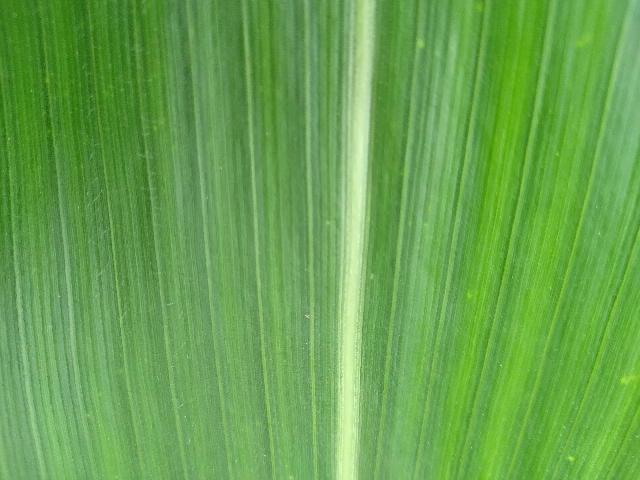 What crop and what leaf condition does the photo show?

maize, healthy
